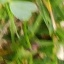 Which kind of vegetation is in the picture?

unstructured weed
